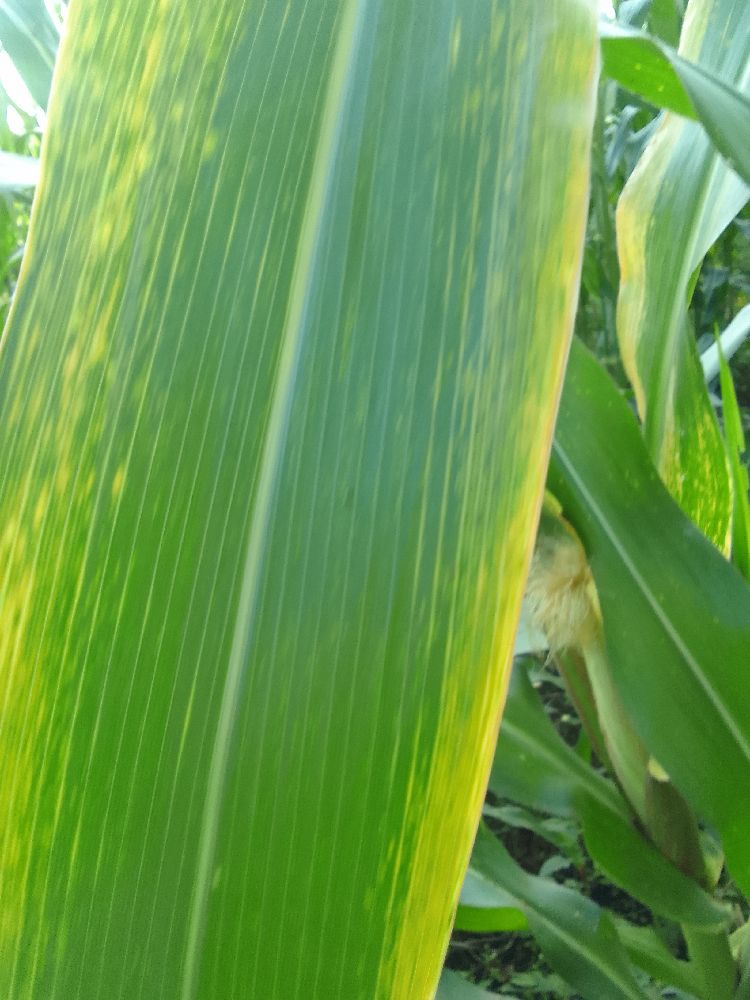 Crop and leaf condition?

maize, maize lethal necrosis
